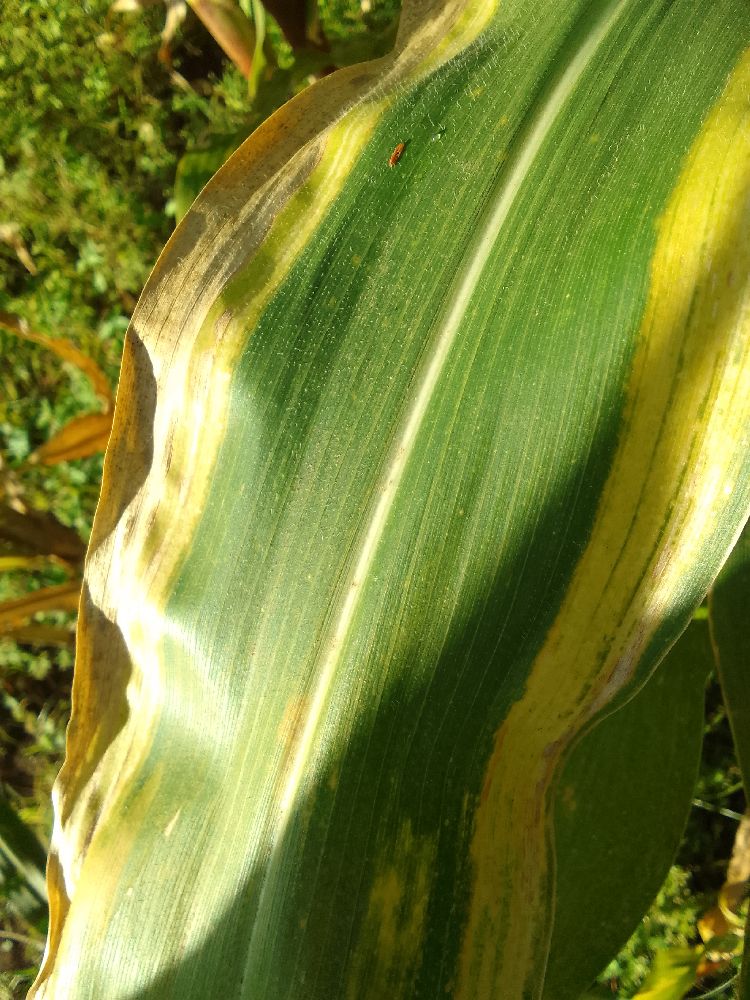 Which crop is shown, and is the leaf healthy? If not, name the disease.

maize, maize lethal necrosis
